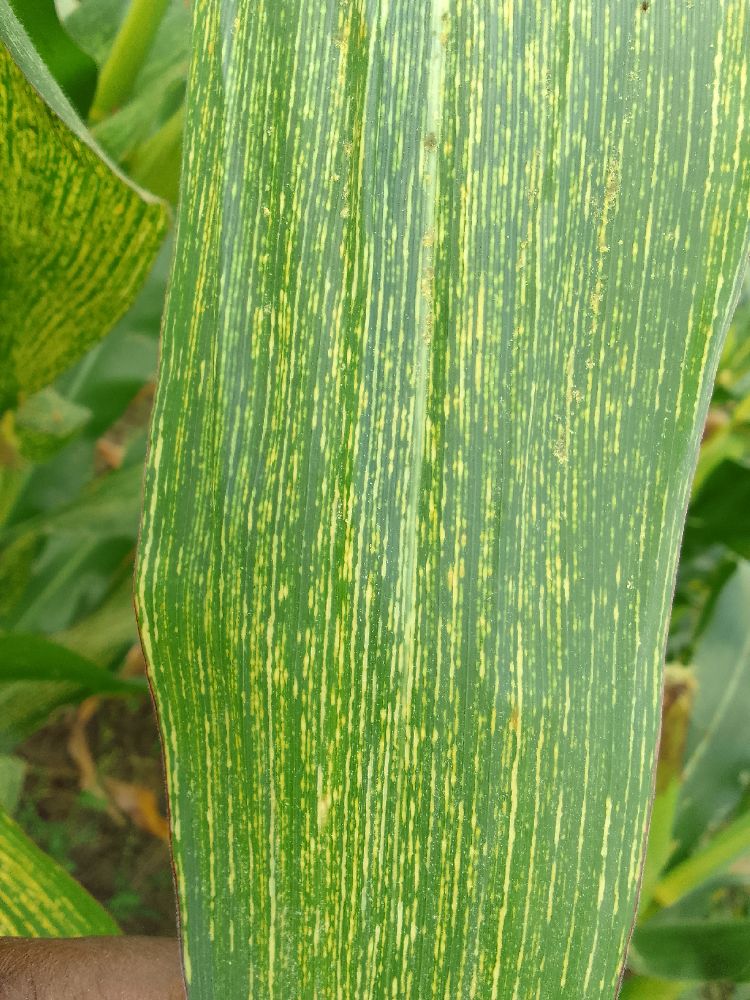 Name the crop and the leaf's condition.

maize, maize streak virus
